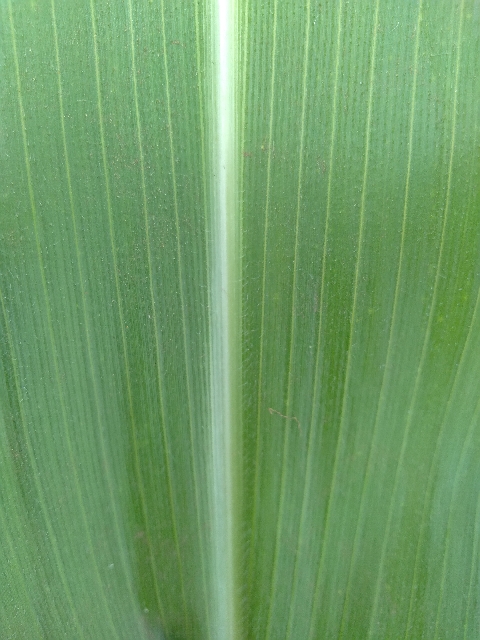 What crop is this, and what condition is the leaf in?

maize, healthy
